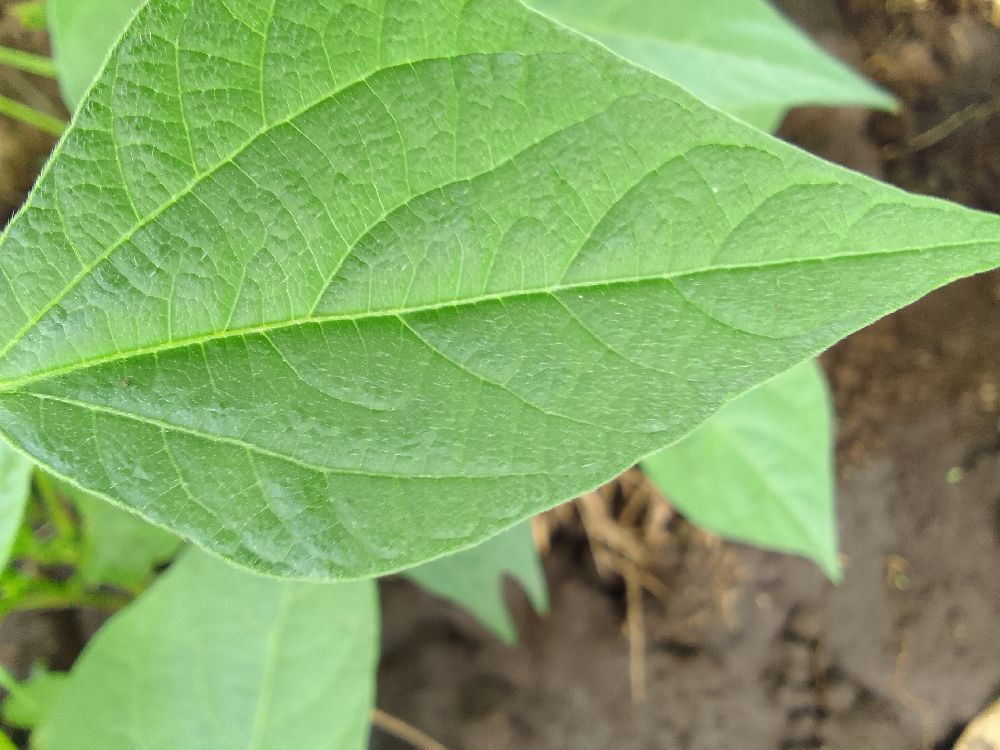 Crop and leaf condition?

common bean, healthy
